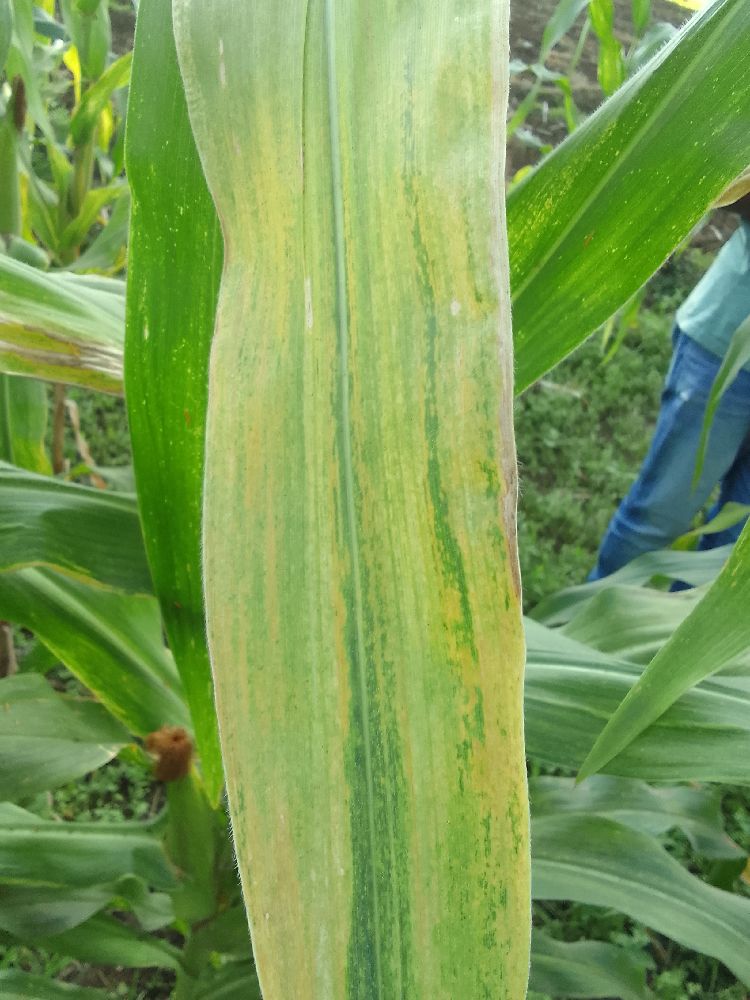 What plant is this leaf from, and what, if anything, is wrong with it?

maize, maize lethal necrosis
